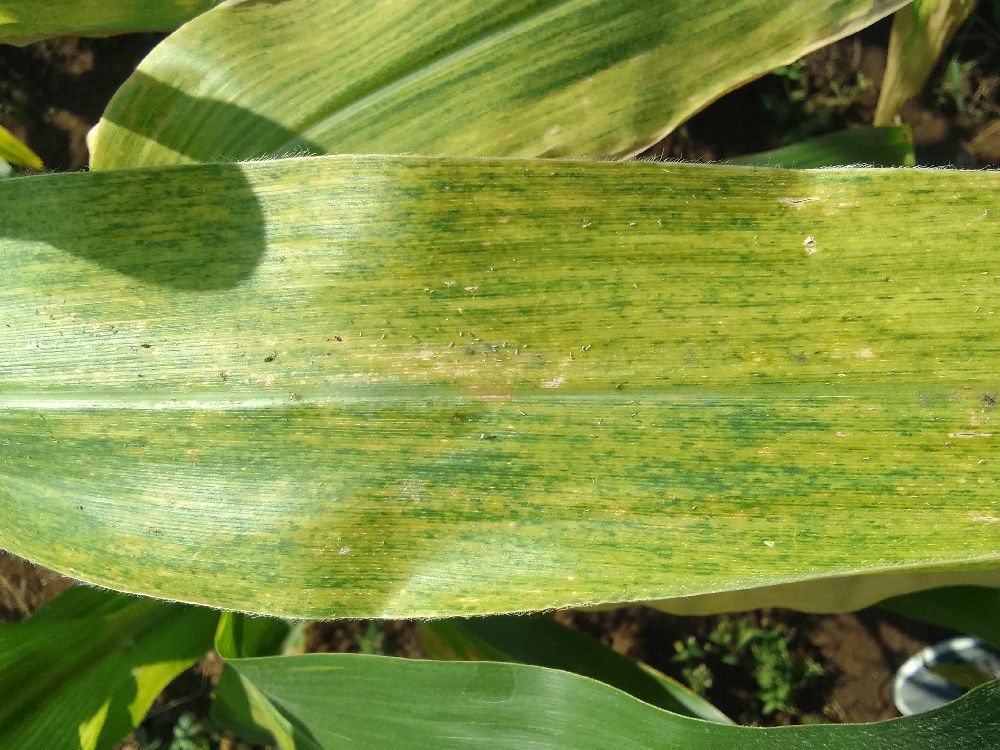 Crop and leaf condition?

maize, maize lethal necrosis
